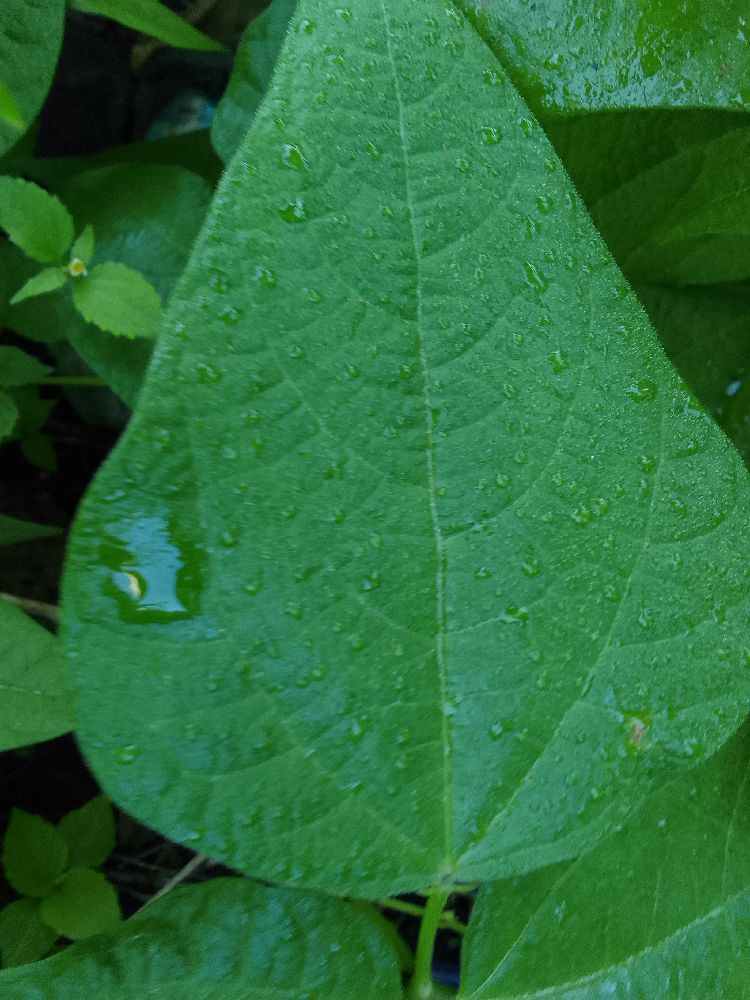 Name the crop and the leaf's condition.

common bean, healthy
